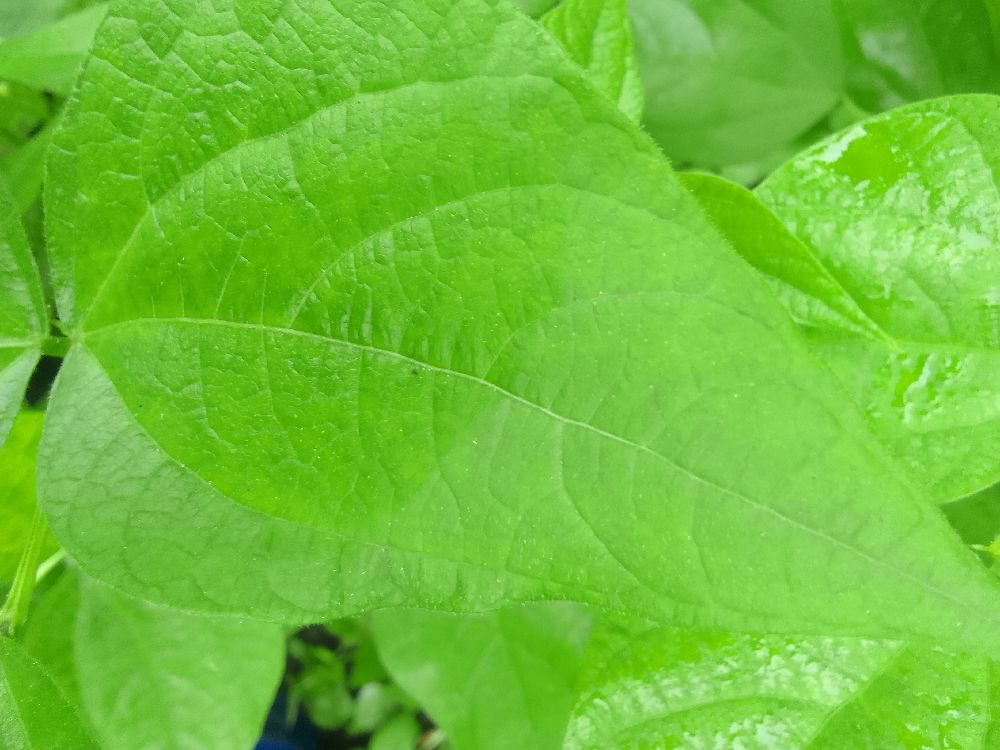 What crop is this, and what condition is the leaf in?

common bean, healthy
